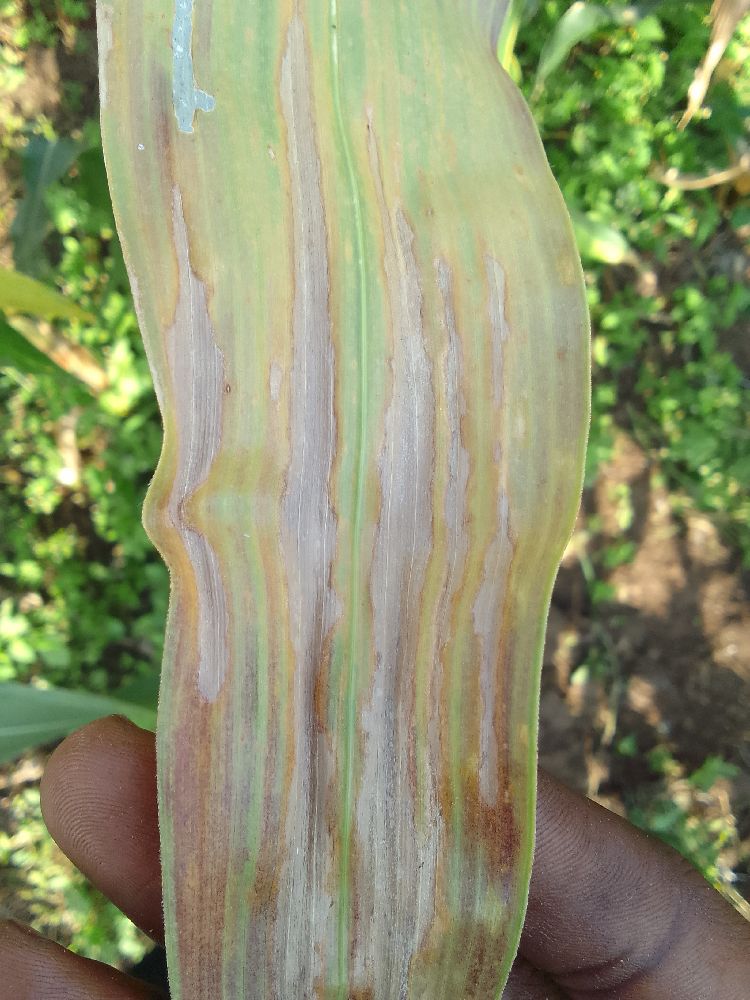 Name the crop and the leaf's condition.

maize, maize lethal necrosis
